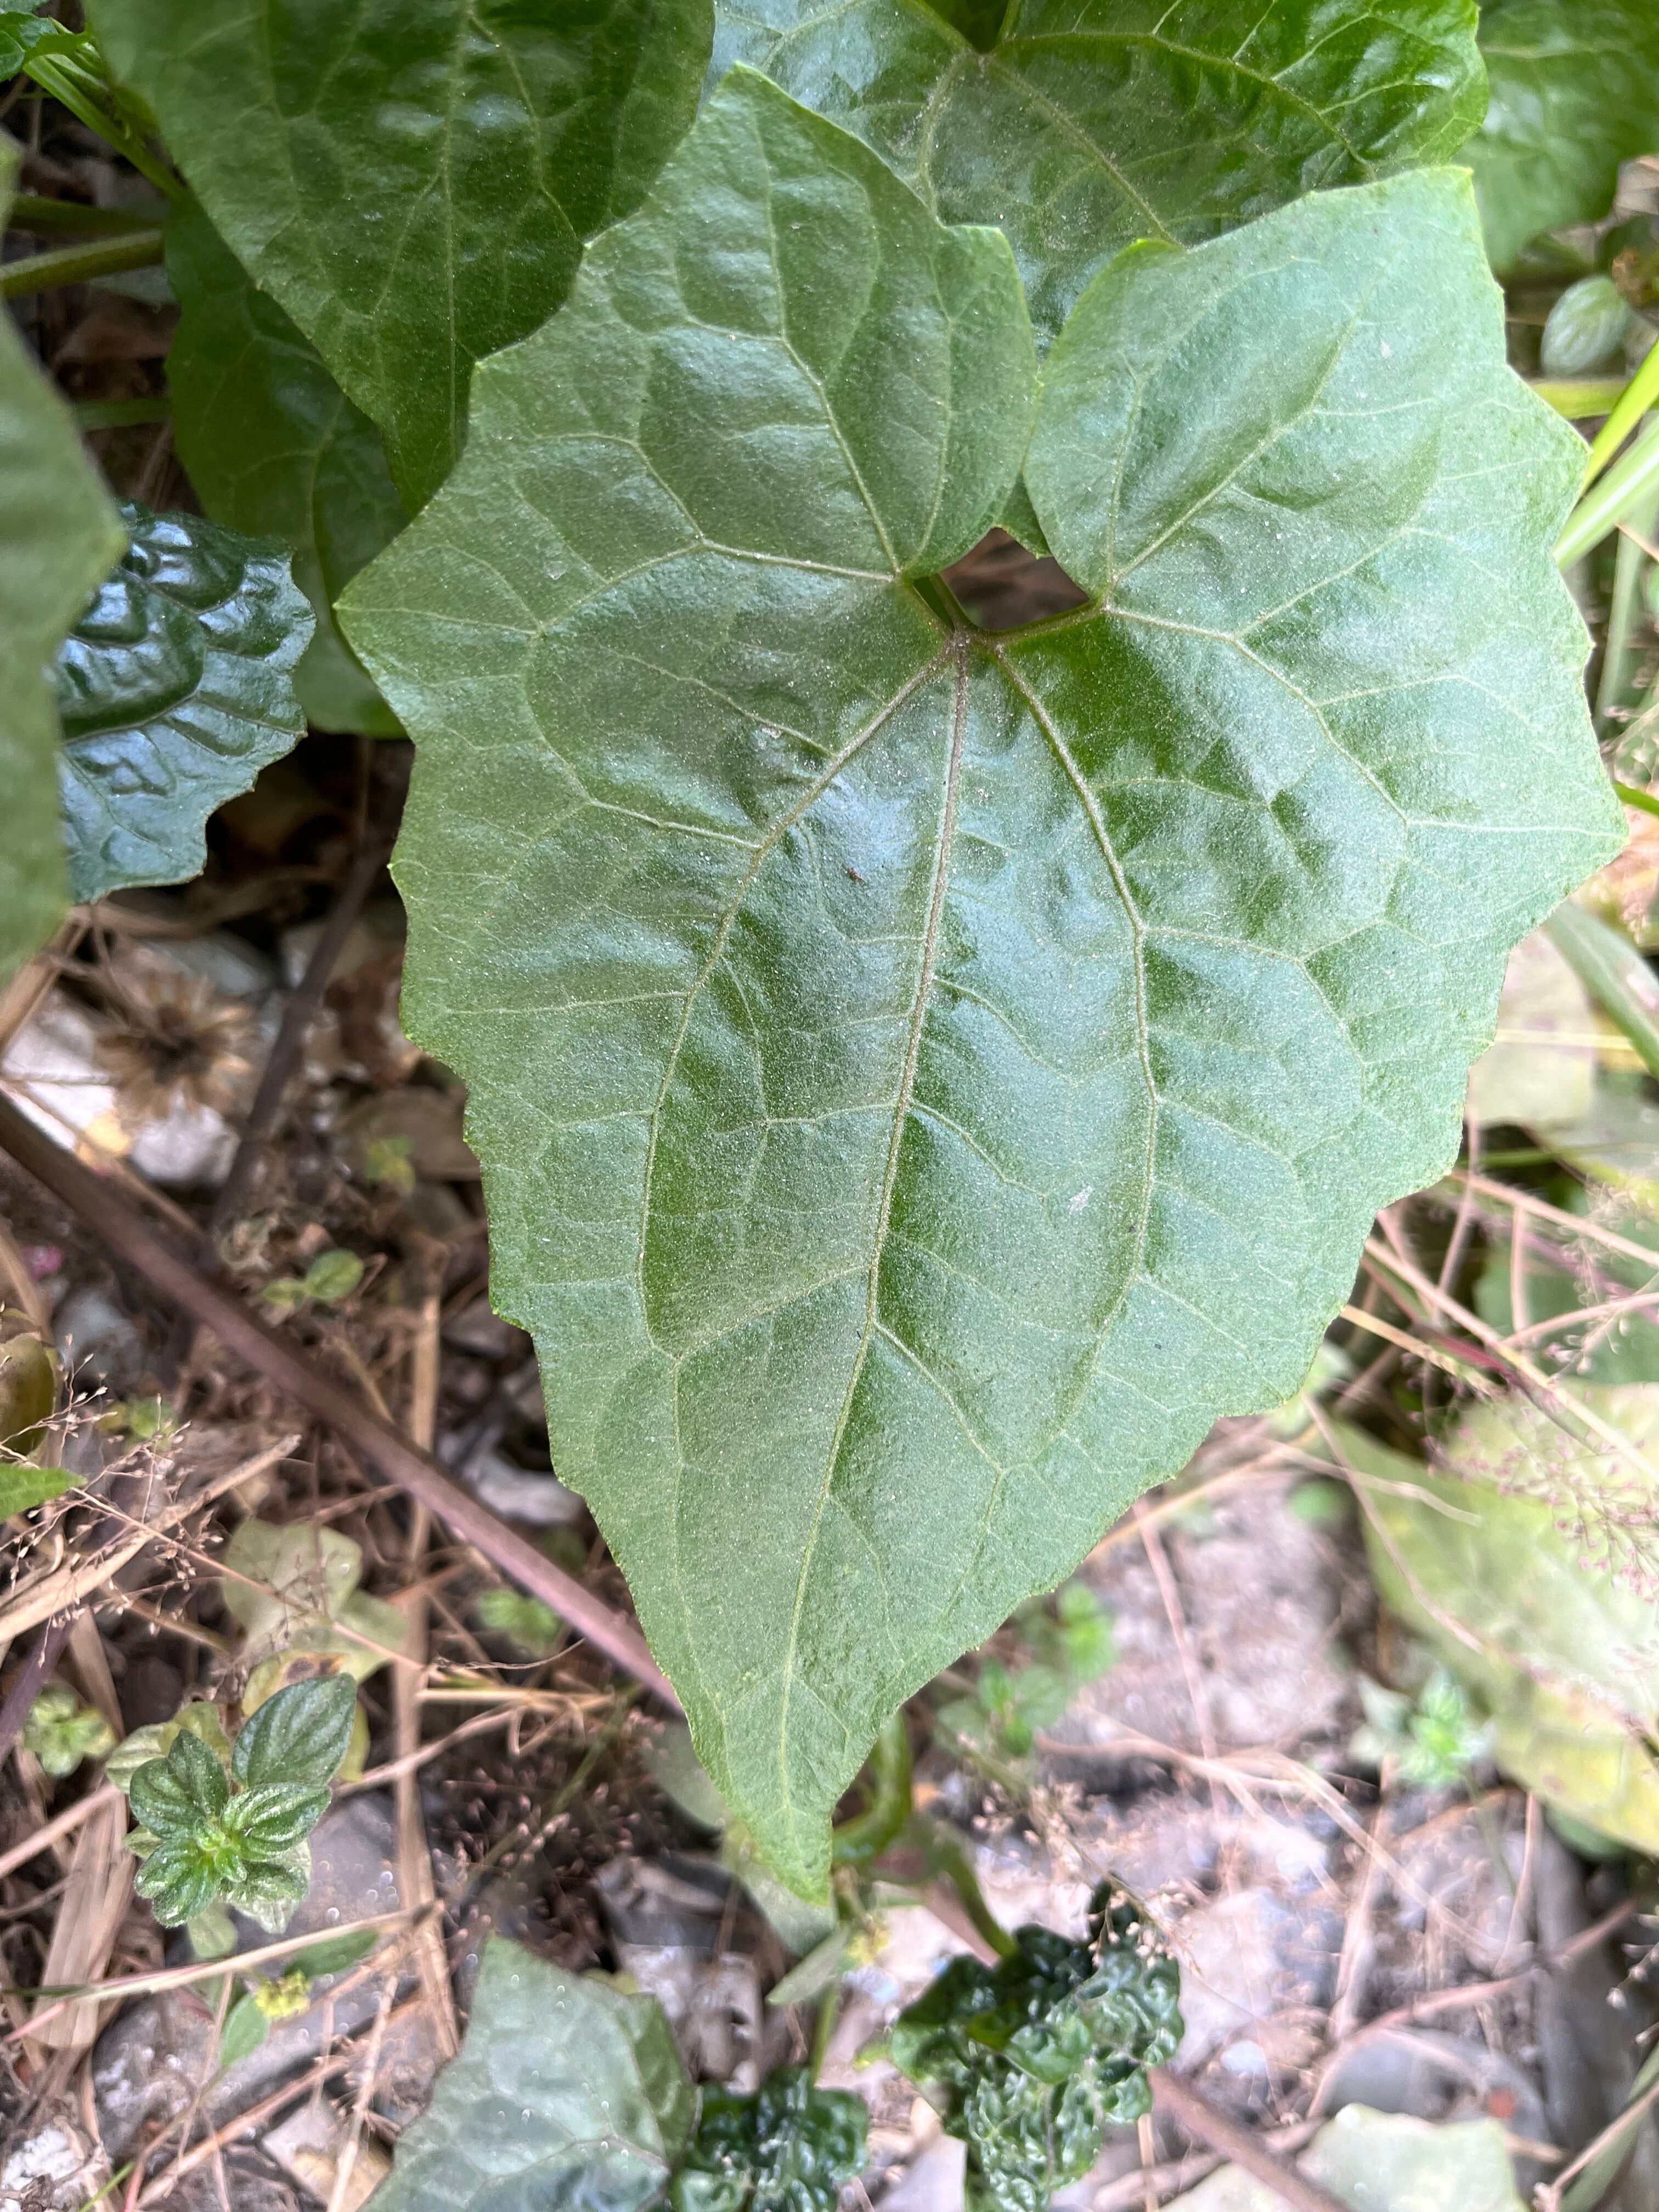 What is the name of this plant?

bitter vine
